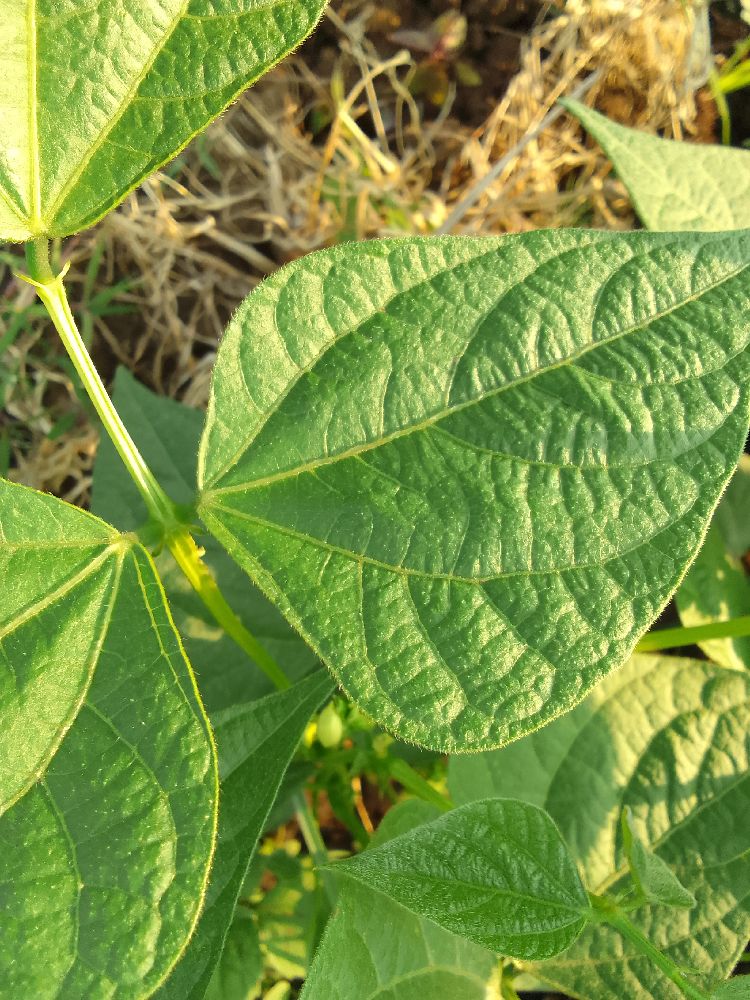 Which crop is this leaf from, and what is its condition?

common bean, healthy
